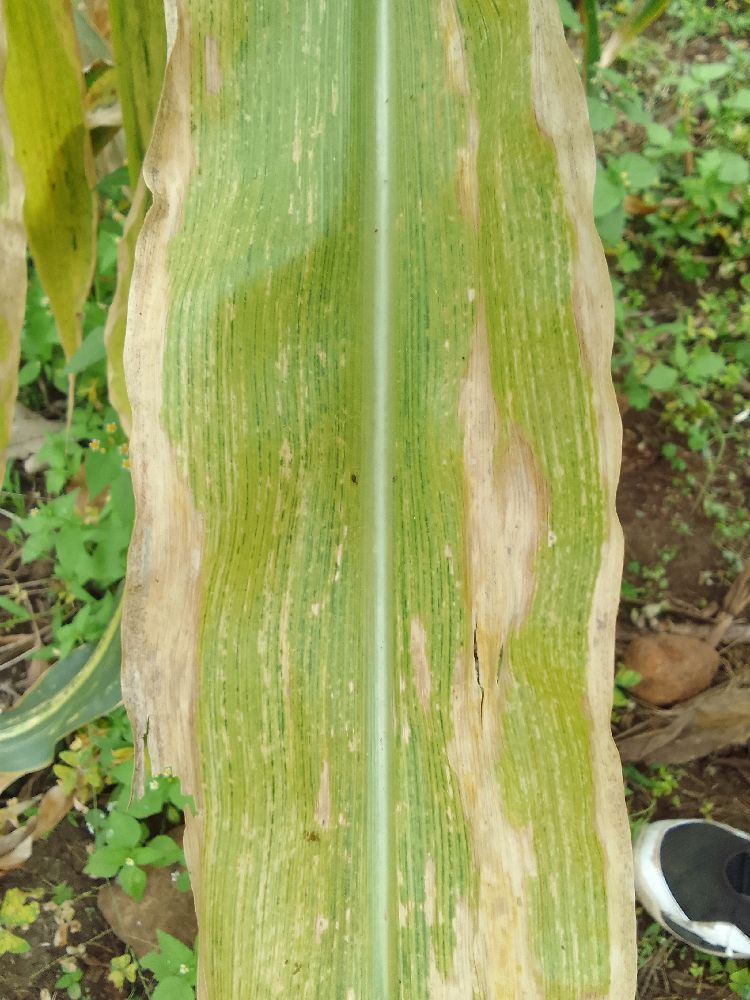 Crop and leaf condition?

maize, maize lethal necrosis
